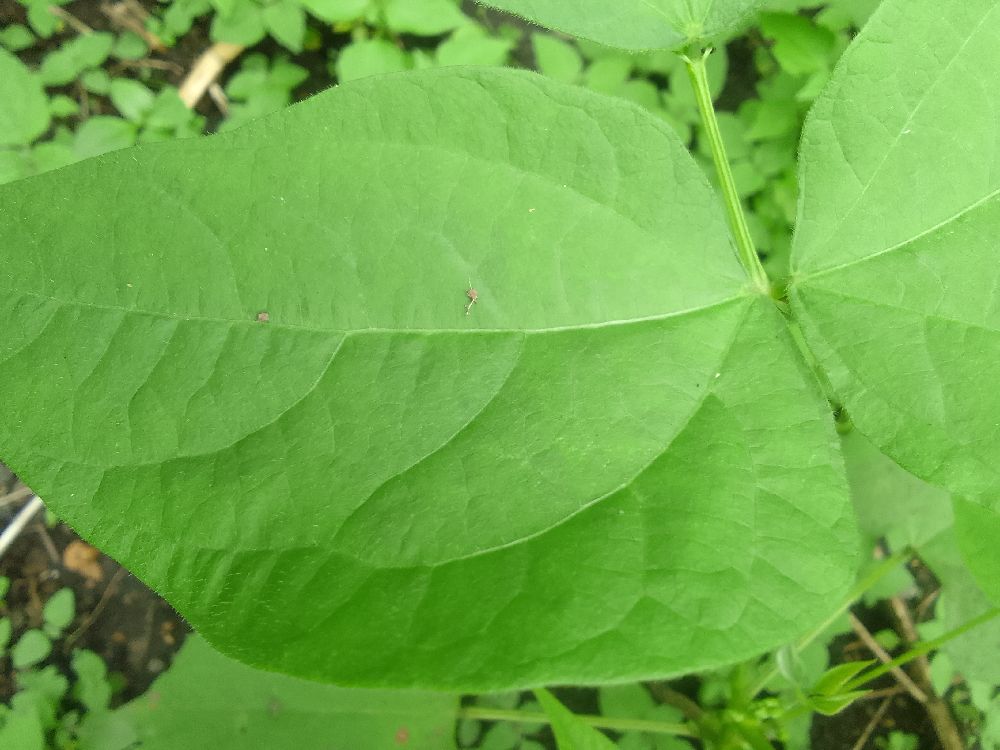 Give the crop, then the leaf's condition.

common bean, healthy
